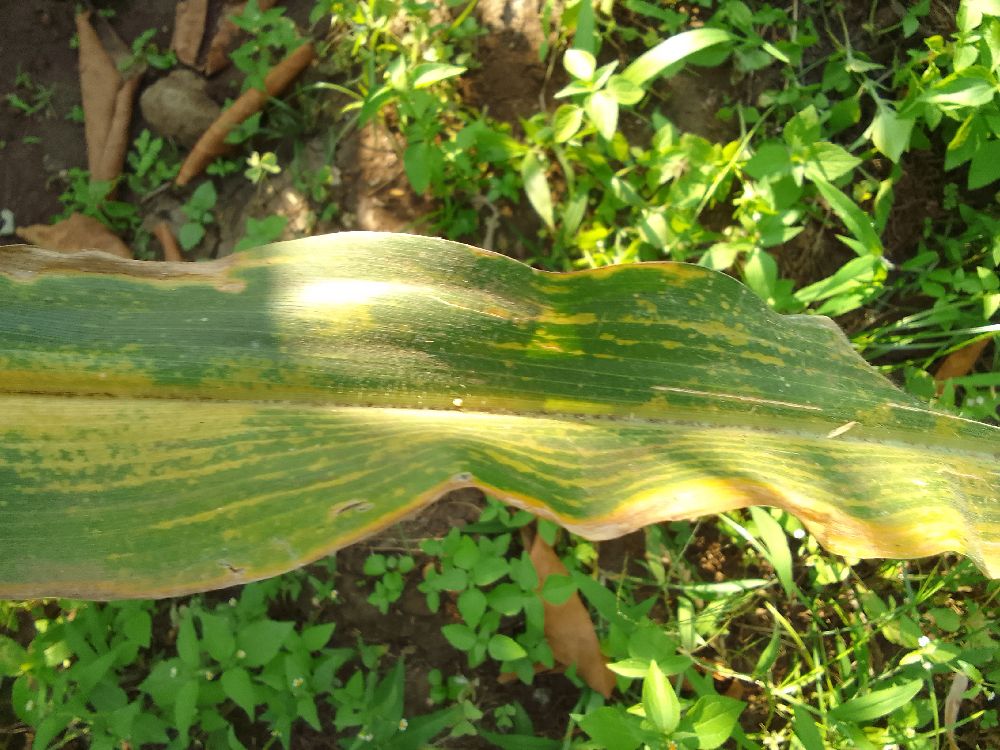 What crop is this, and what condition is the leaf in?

maize, maize lethal necrosis
